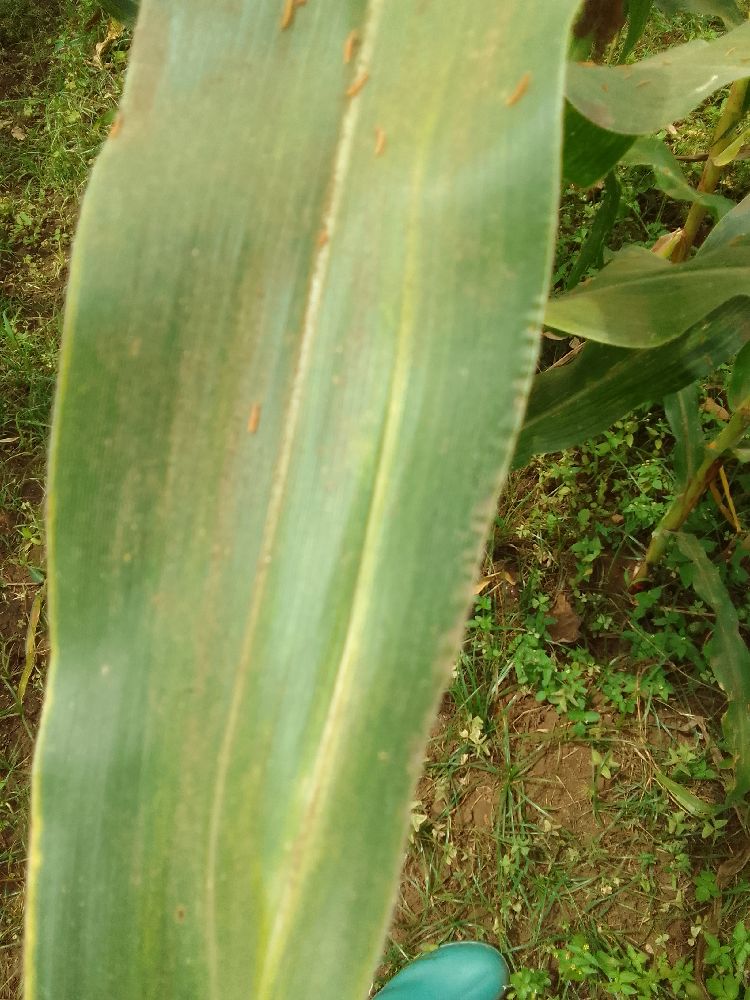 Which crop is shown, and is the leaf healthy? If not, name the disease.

maize, maize lethal necrosis
